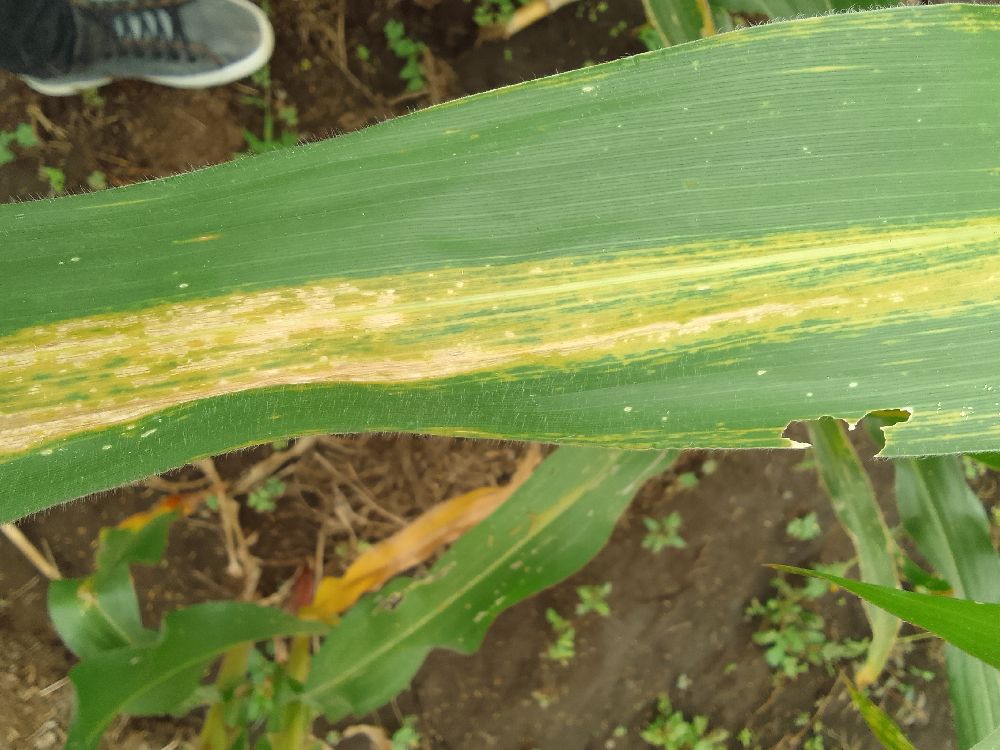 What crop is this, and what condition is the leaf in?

maize, maize lethal necrosis
